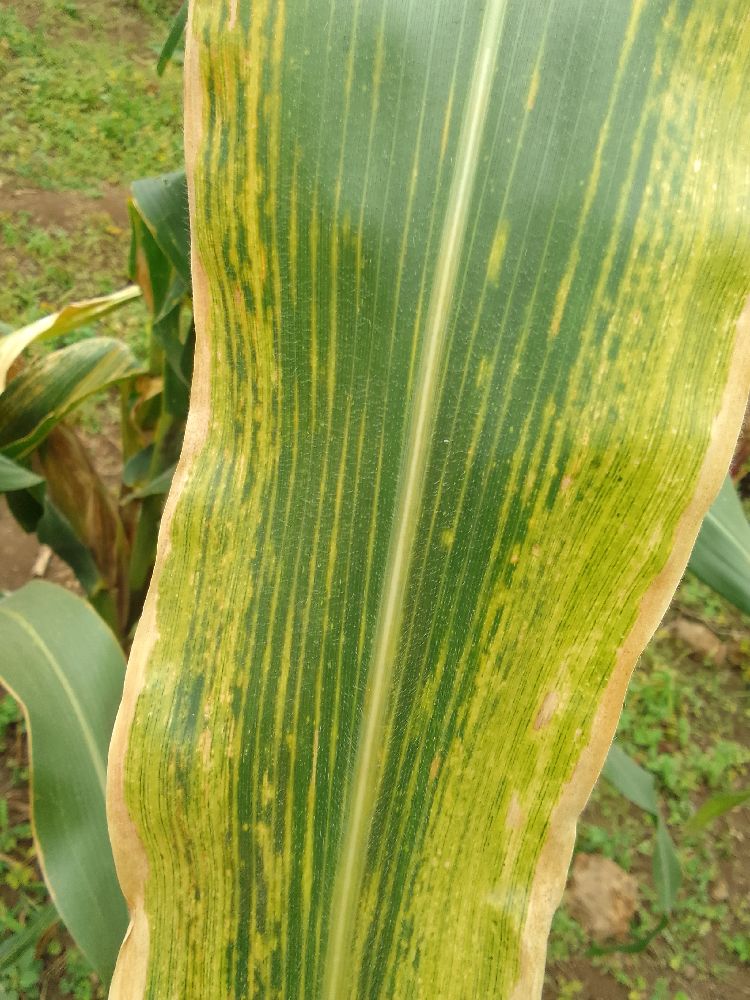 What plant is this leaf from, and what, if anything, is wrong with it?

maize, maize lethal necrosis
